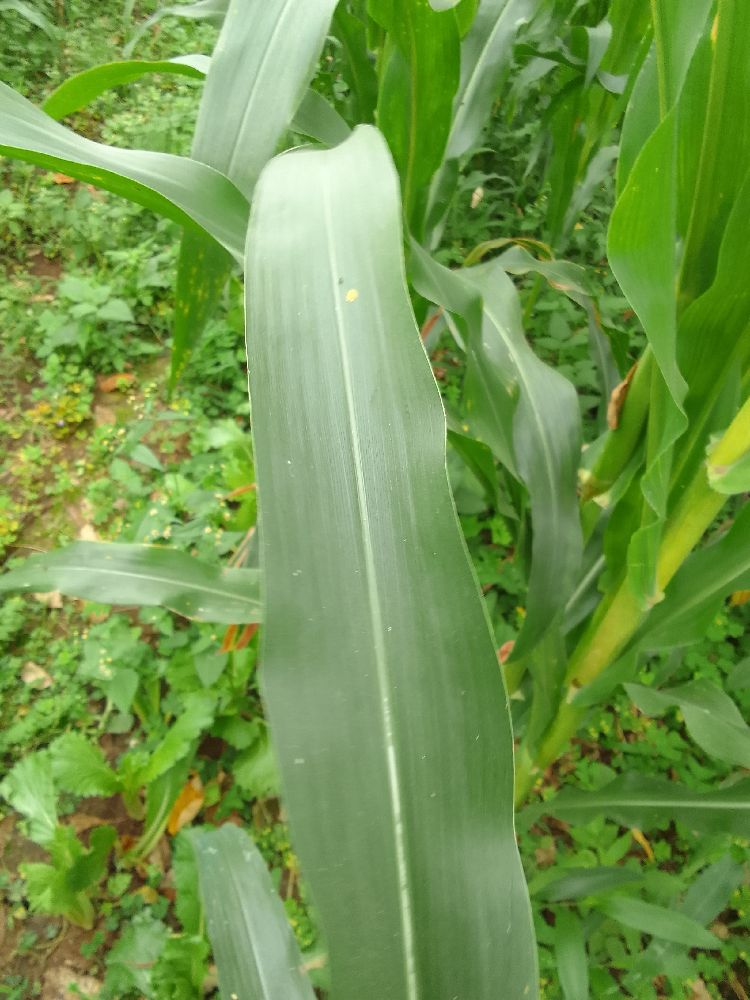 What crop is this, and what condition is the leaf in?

maize, healthy
